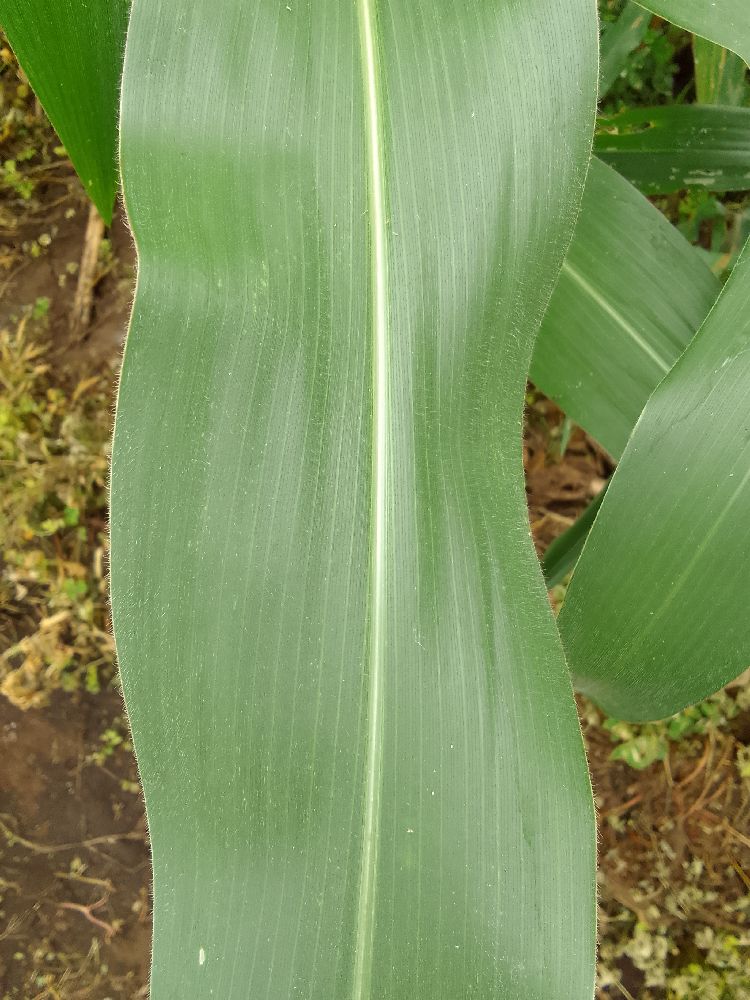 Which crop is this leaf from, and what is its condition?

maize, healthy
